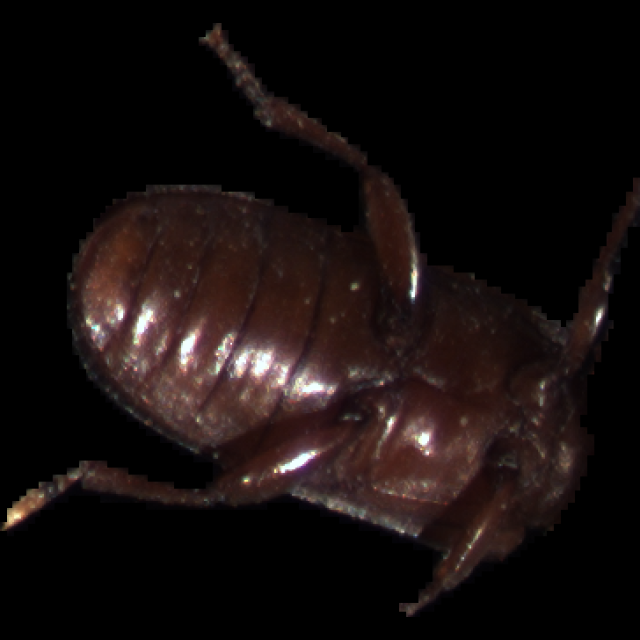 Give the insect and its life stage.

mealworm beetle
